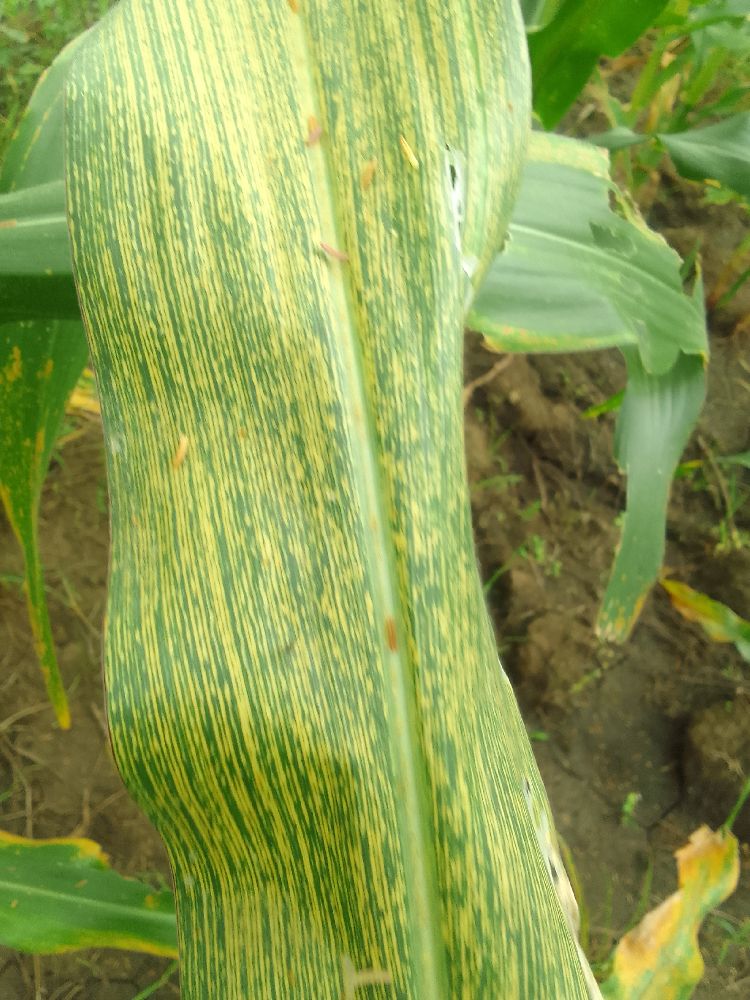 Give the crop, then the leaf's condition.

maize, maize streak virus
